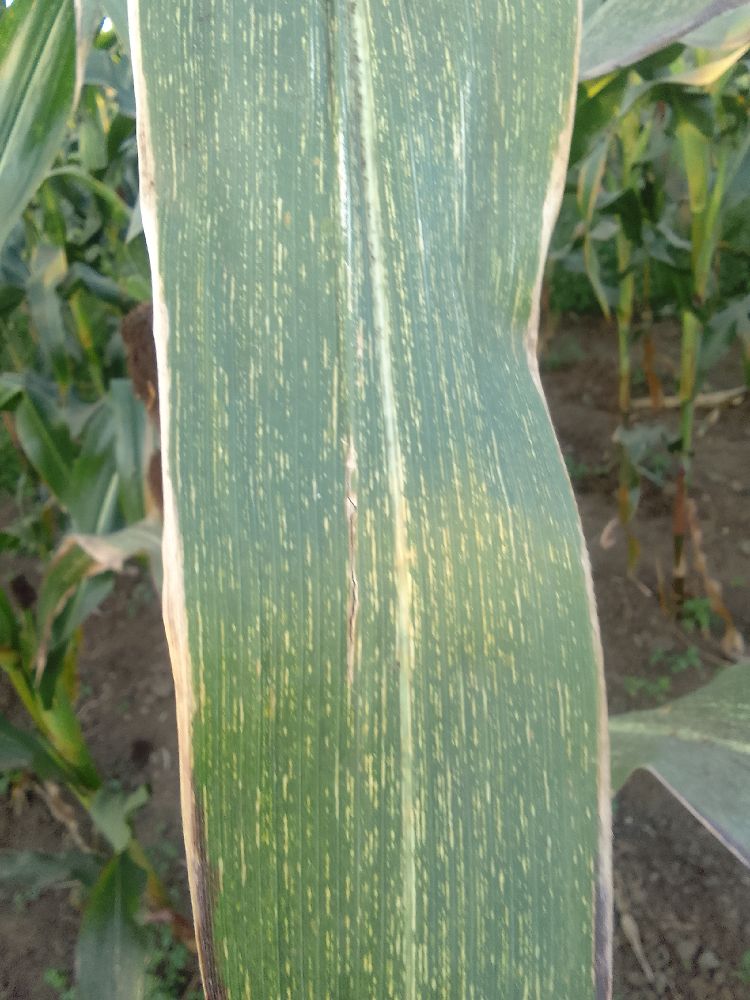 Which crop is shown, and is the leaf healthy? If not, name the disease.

maize, maize streak virus
